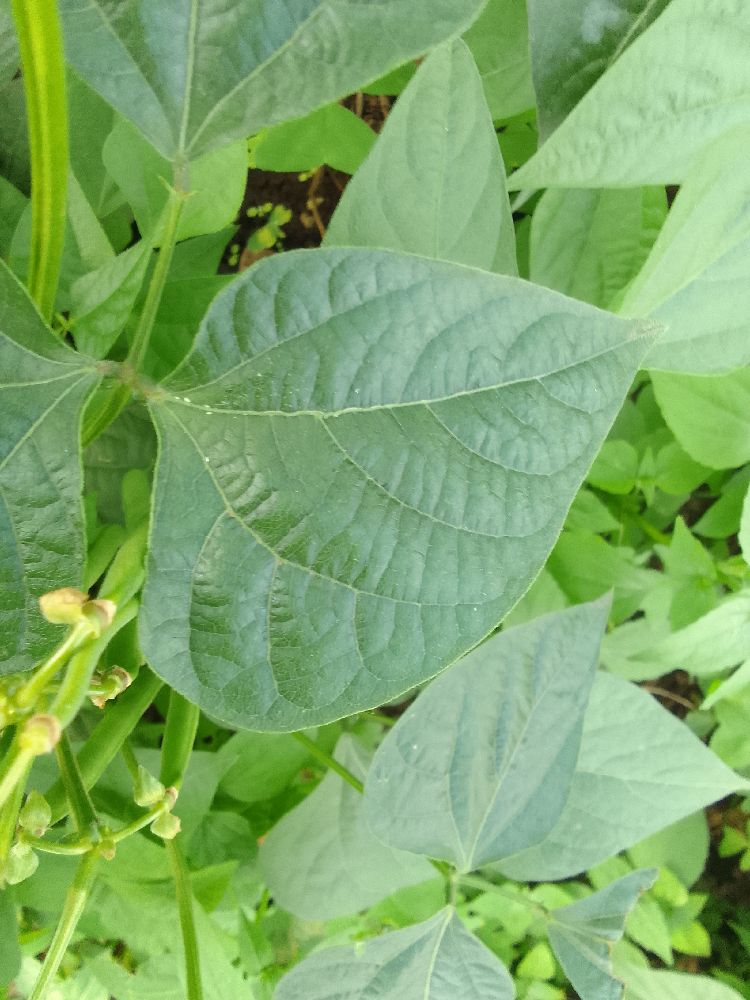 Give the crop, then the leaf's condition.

common bean, healthy
